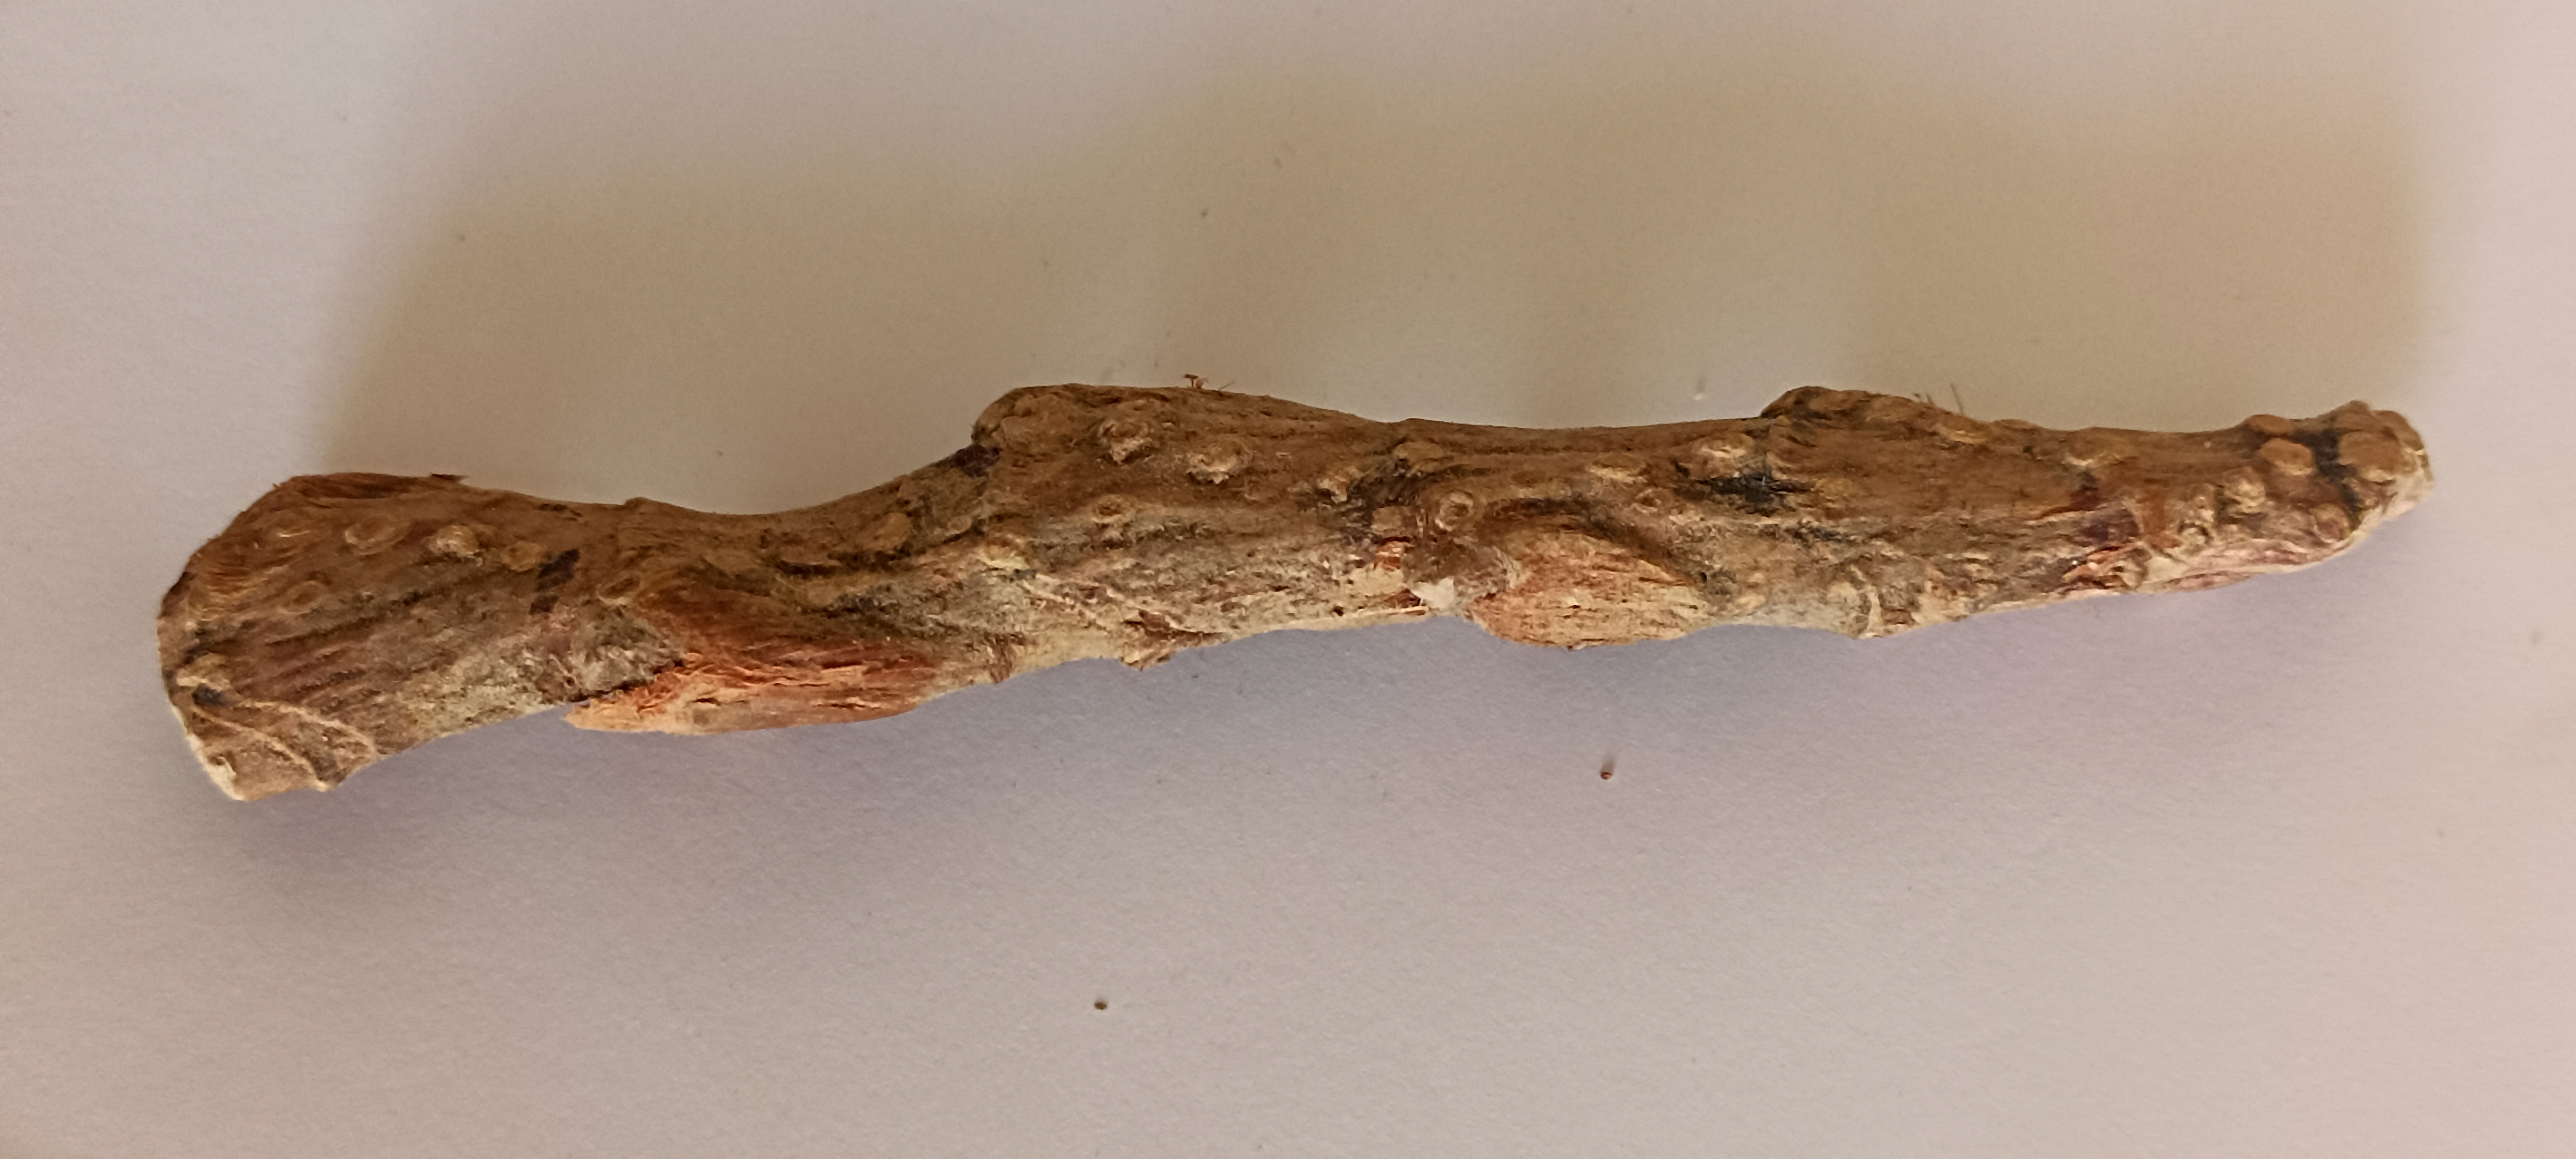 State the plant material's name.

vekhand
